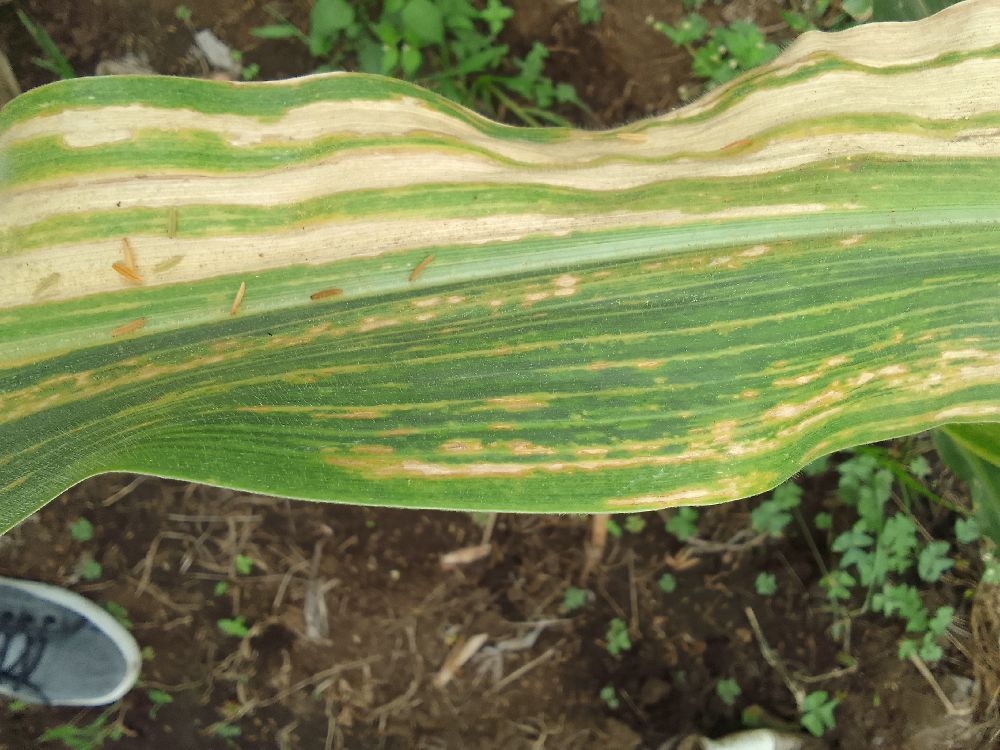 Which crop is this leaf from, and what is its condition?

maize, maize lethal necrosis
